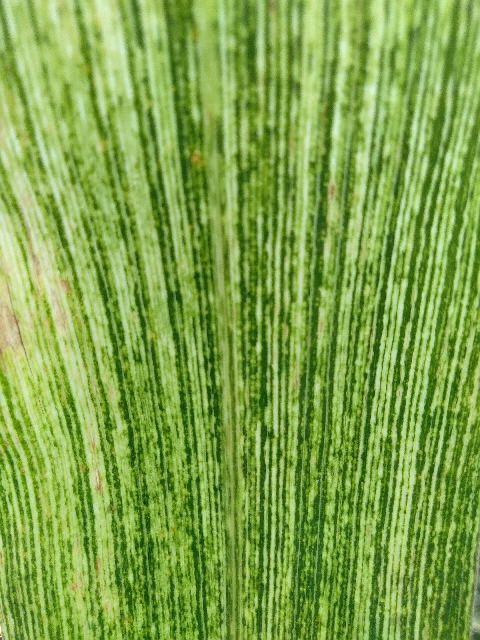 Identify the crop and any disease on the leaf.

maize, maize streak virus
